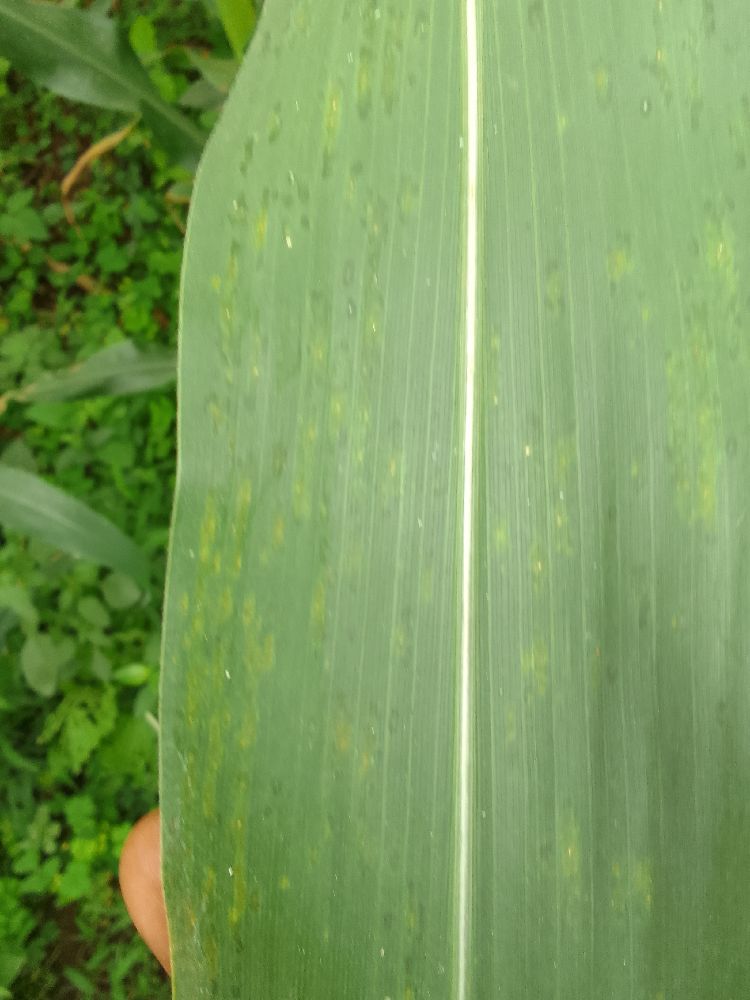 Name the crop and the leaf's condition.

maize, healthy
